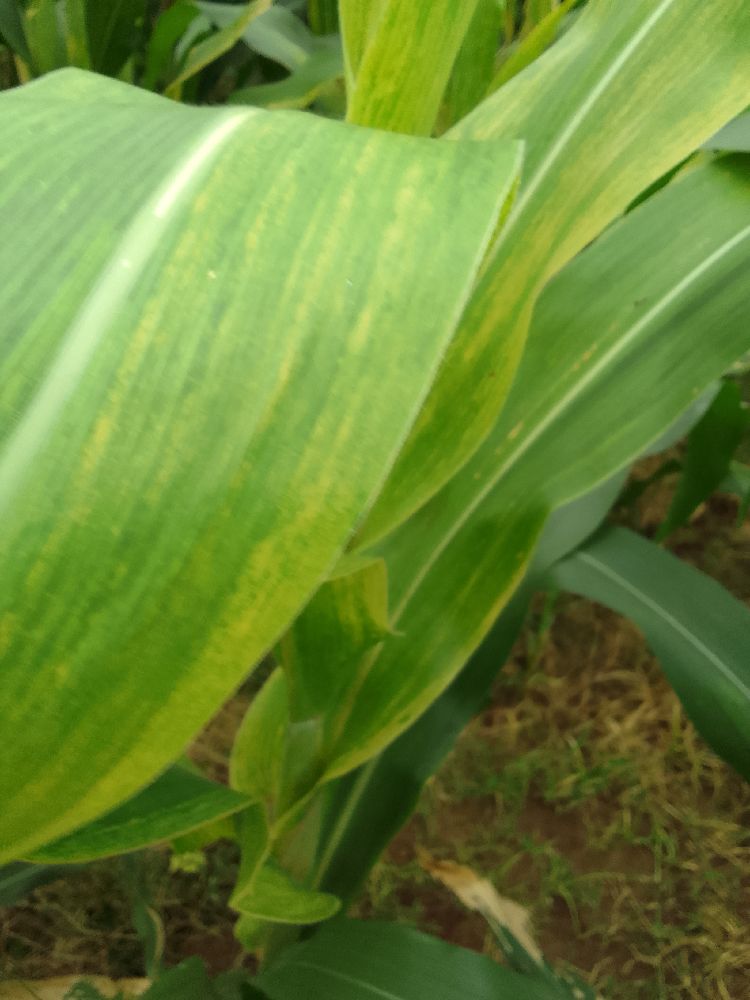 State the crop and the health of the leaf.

maize, maize lethal necrosis
